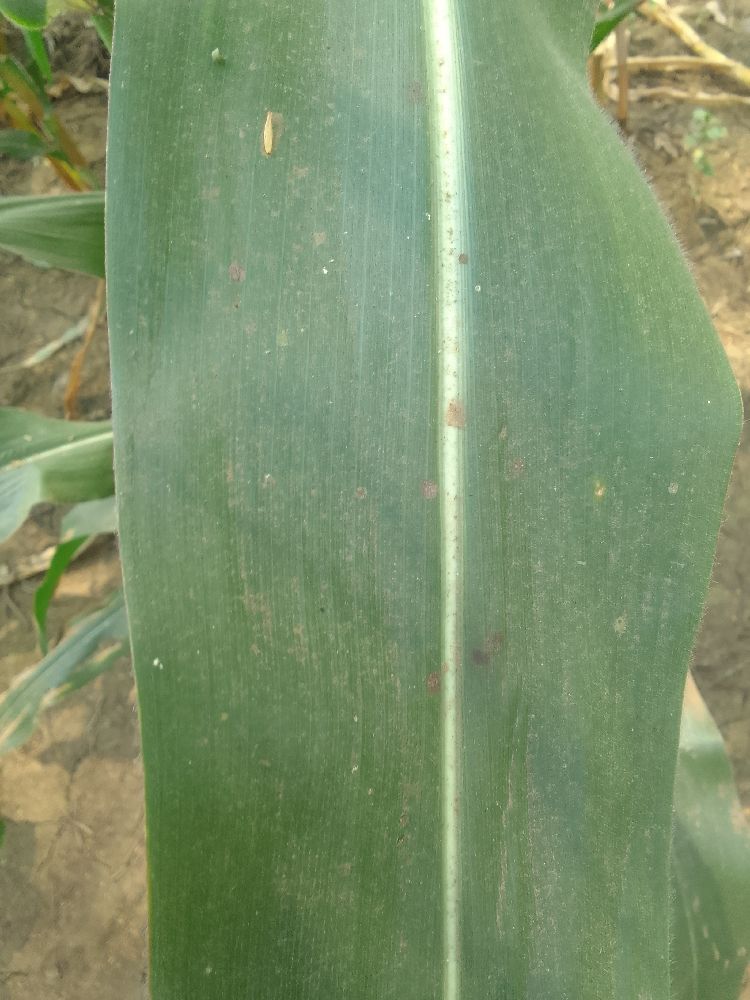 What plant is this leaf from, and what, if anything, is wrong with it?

maize, healthy
